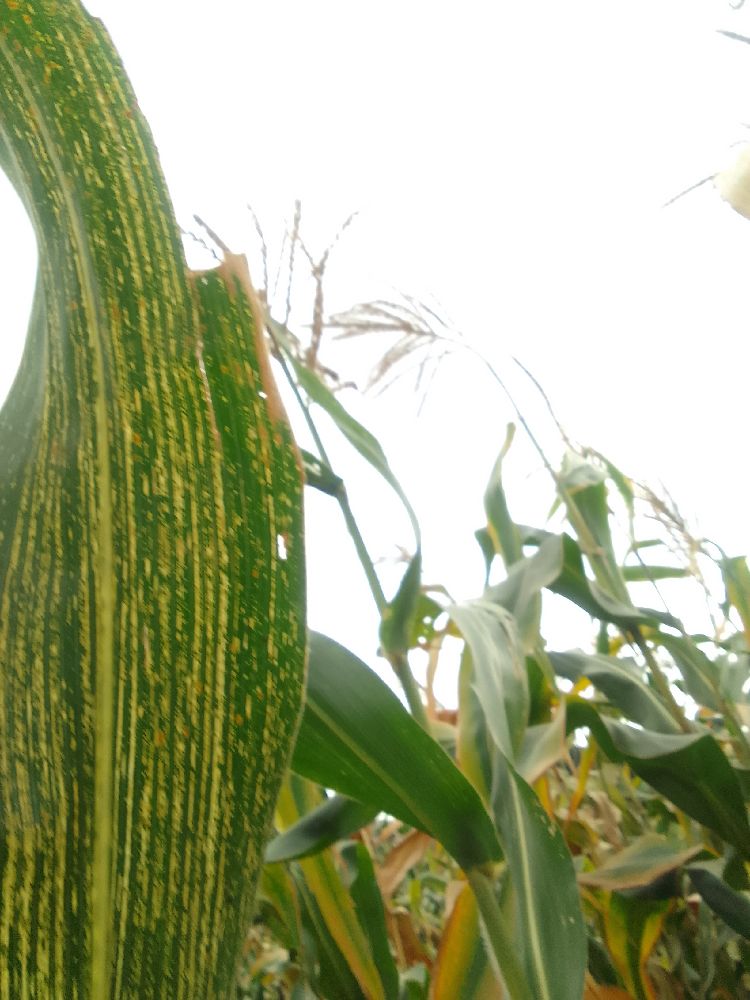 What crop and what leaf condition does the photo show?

maize, maize streak virus
